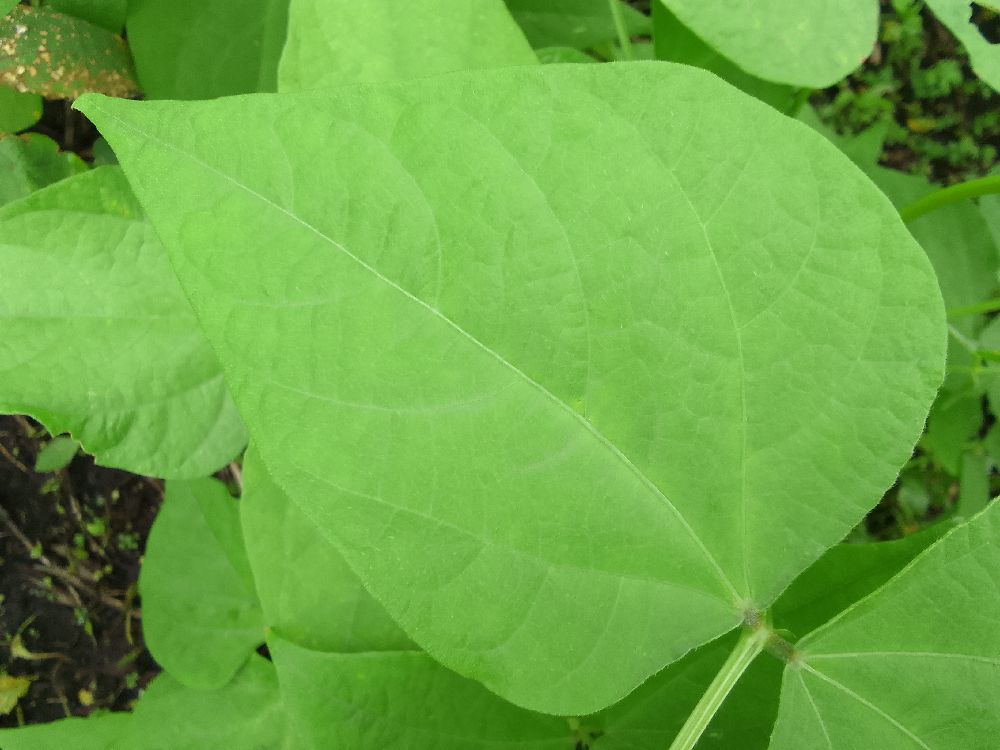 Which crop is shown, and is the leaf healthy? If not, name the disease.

common bean, healthy
